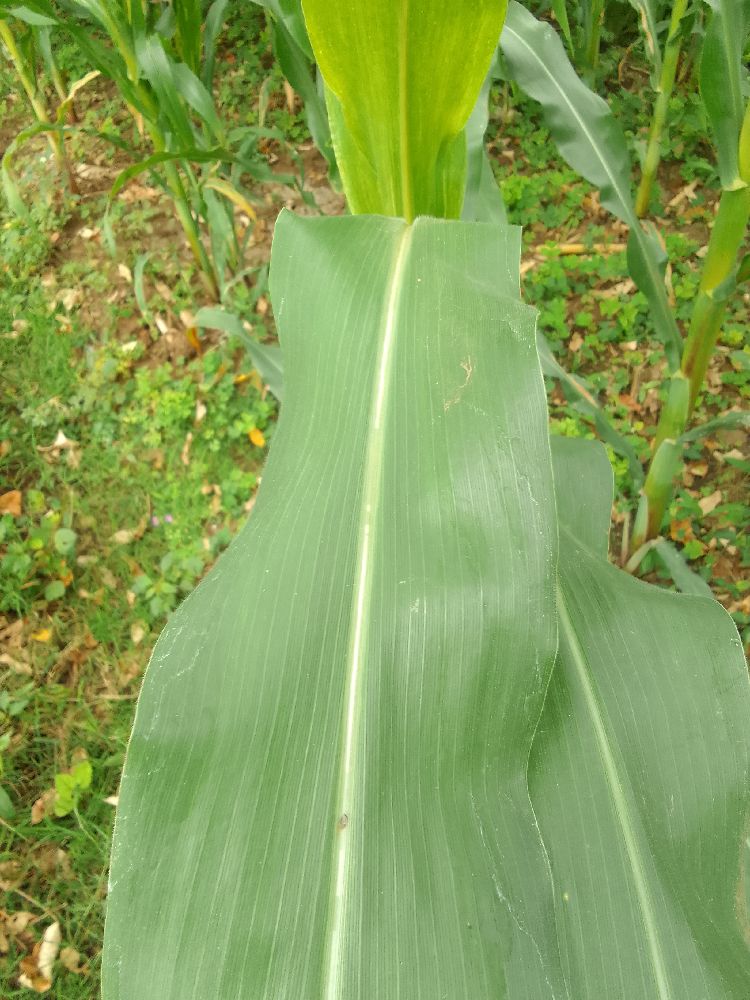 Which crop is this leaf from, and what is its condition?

maize, healthy
